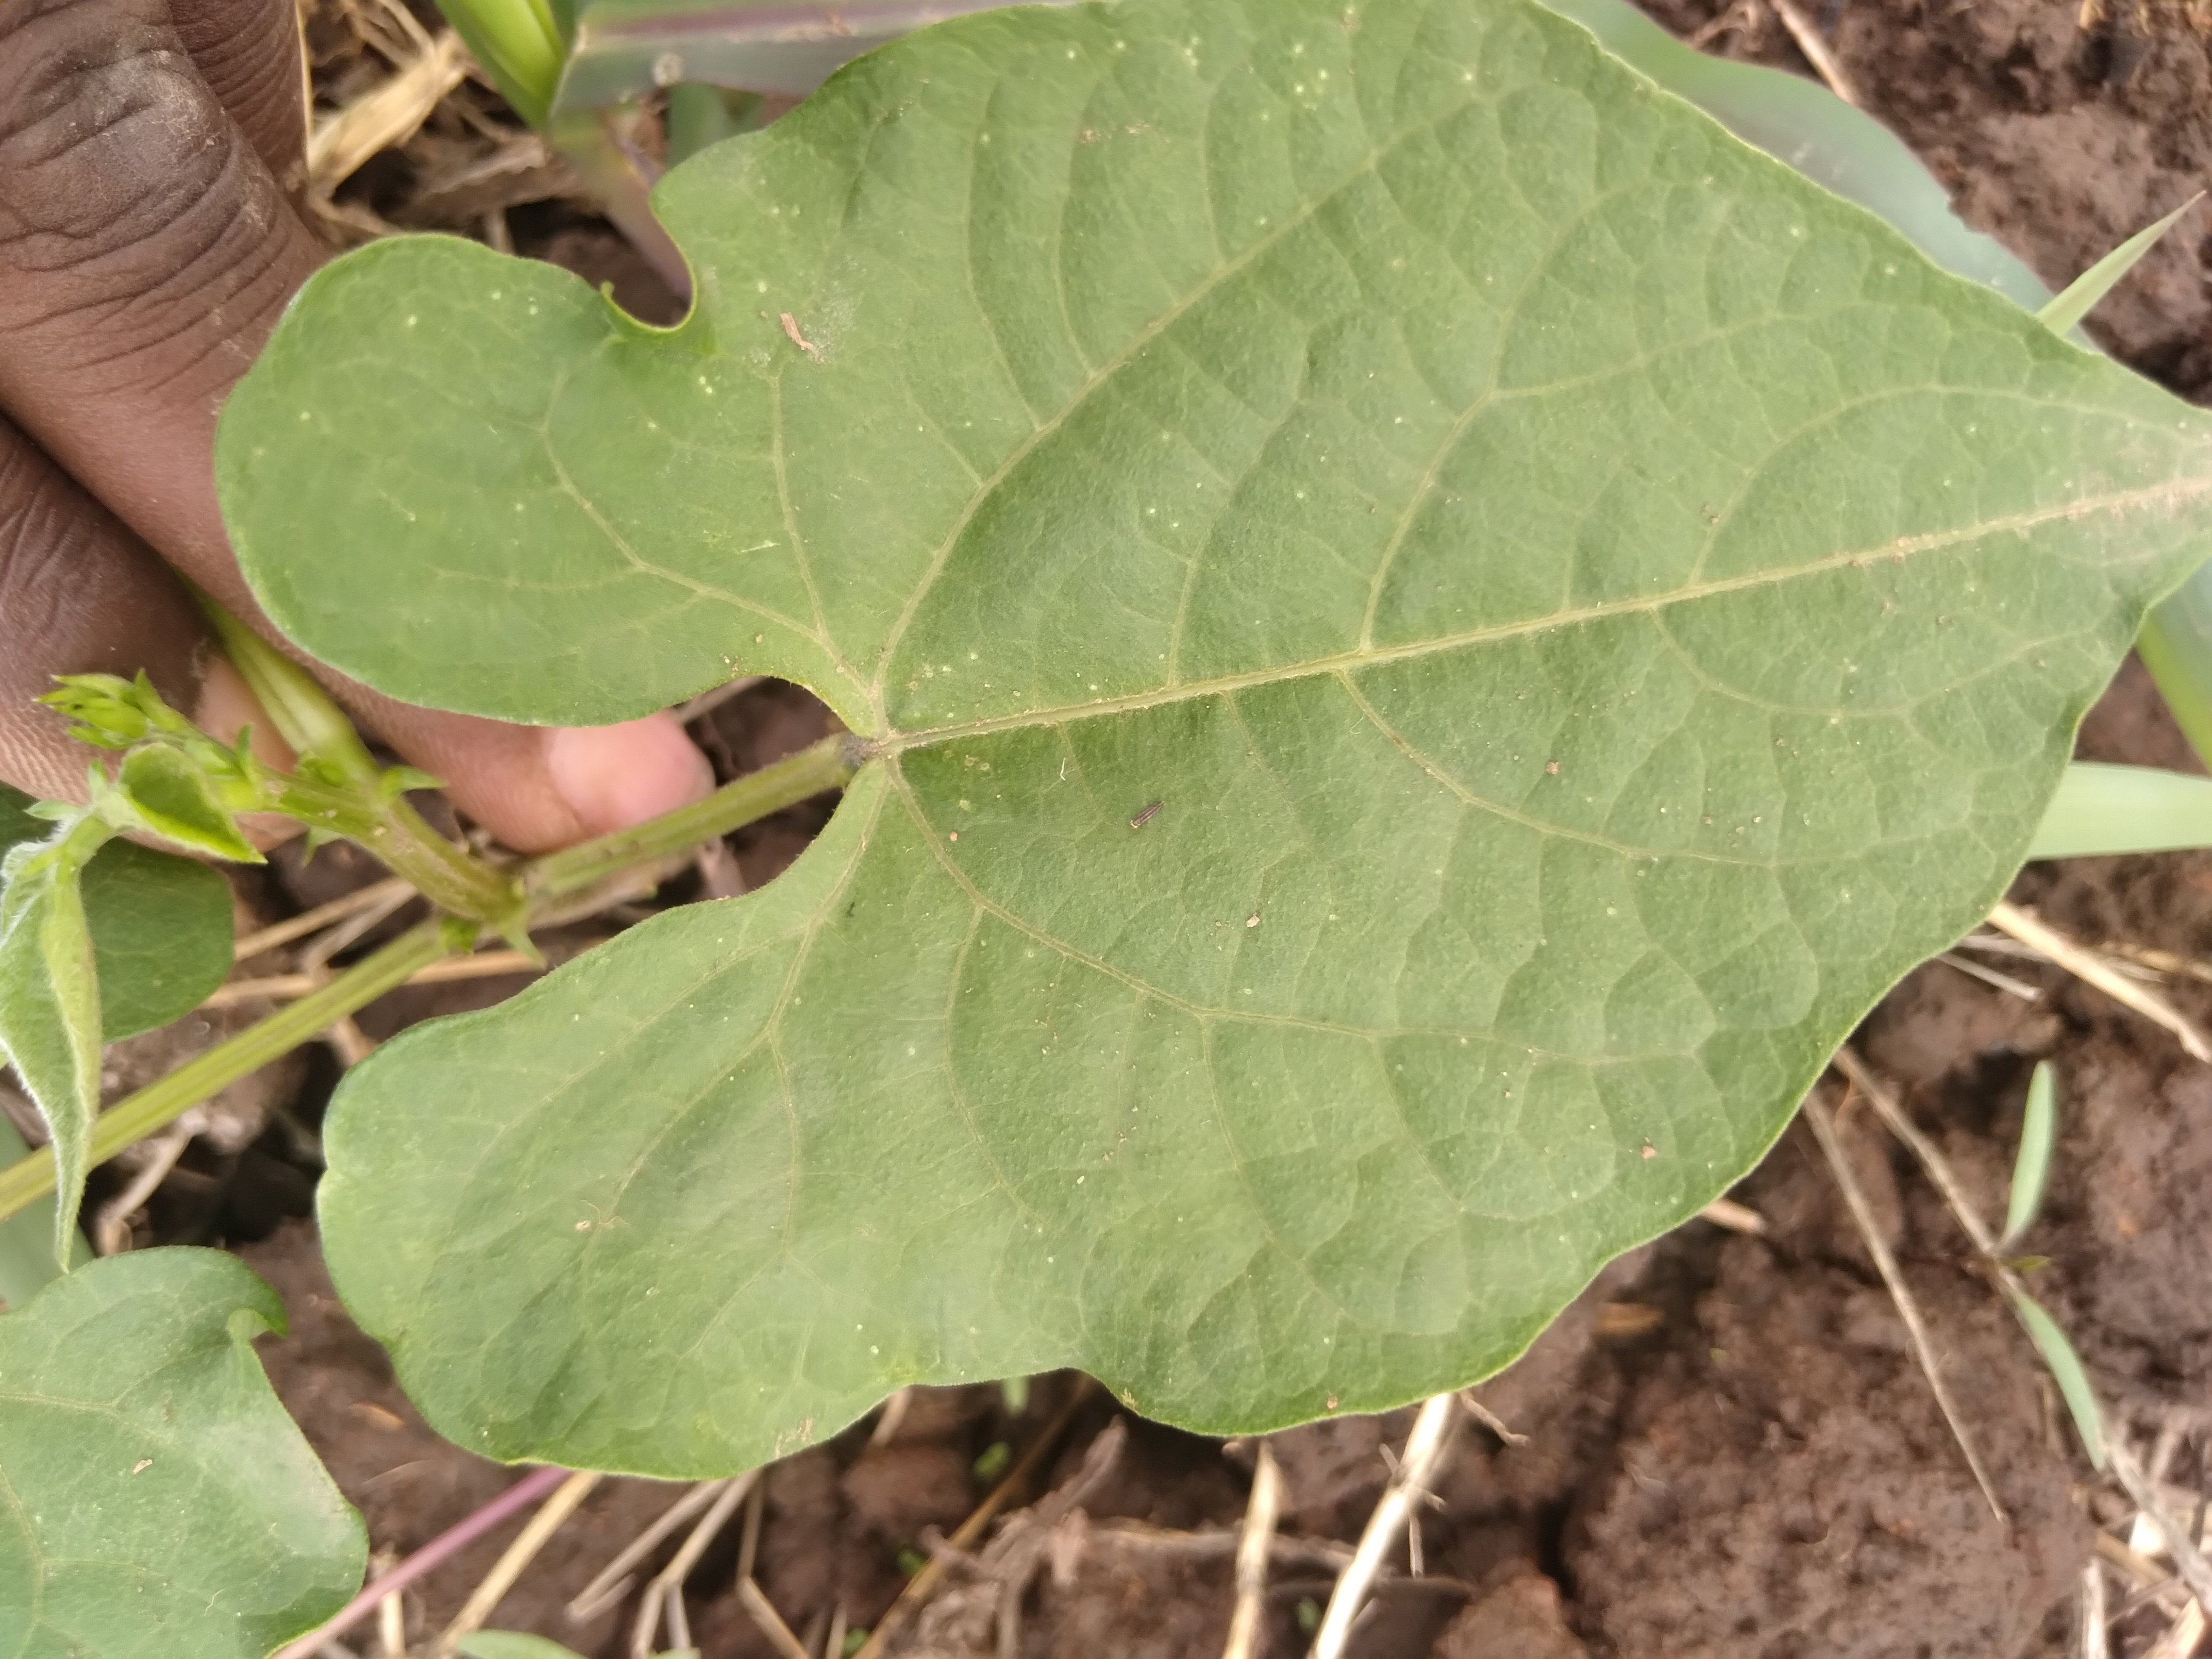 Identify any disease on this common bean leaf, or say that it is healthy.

healthy
